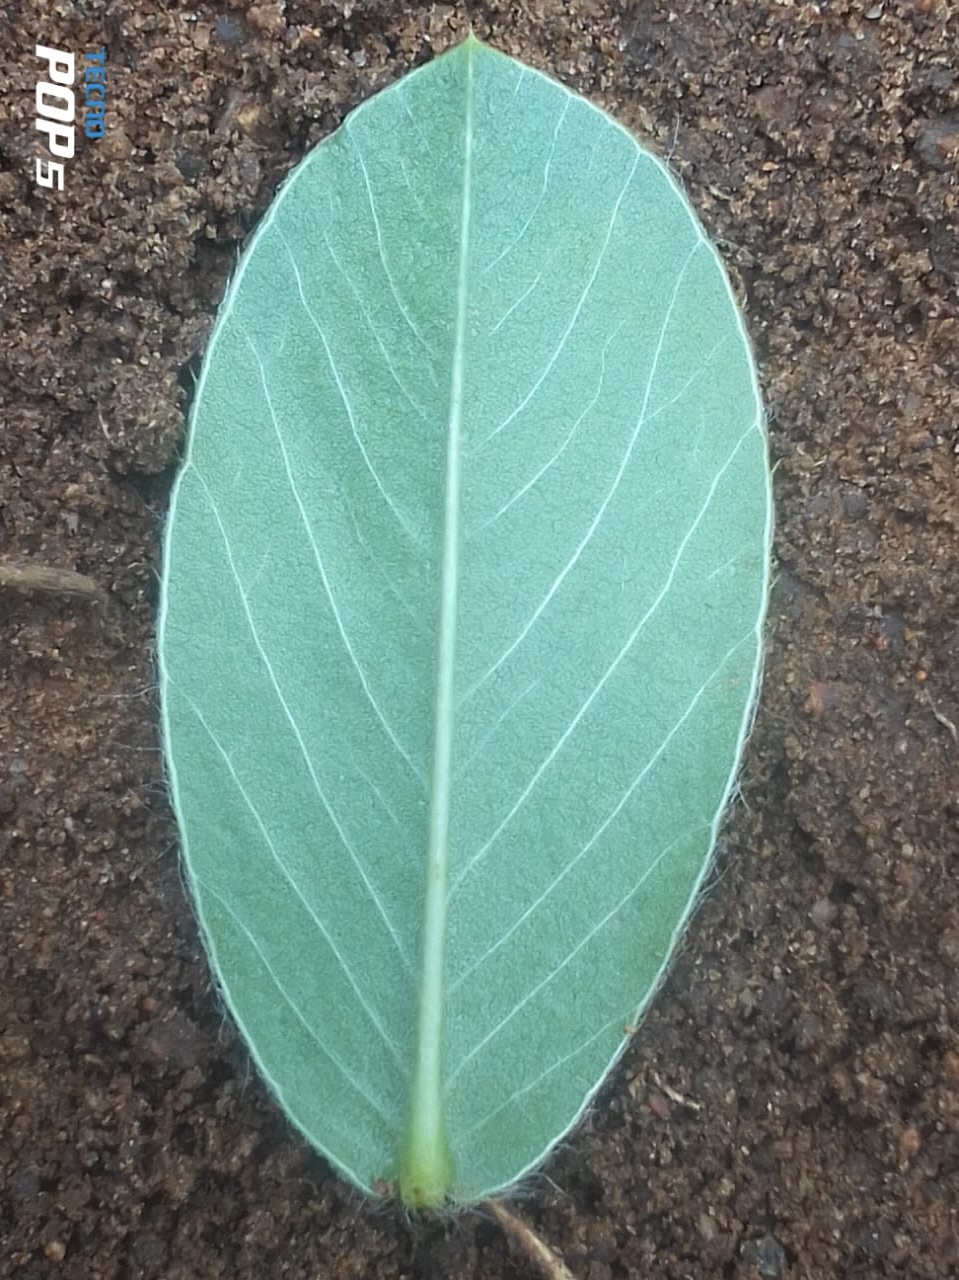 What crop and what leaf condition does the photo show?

peanut, healthy leaves
